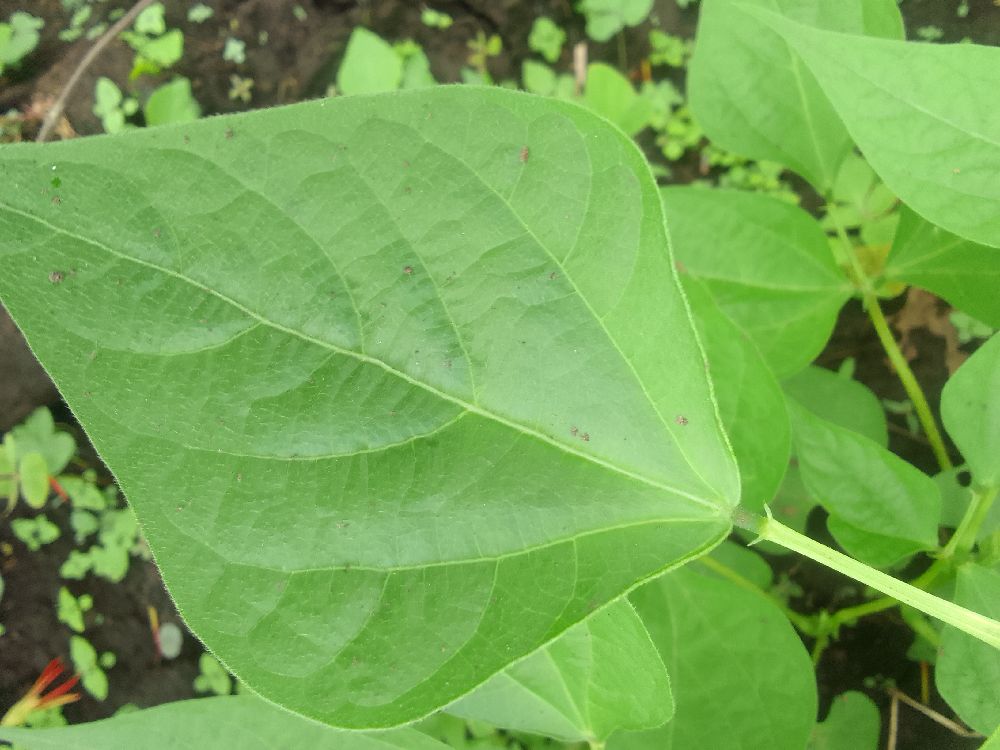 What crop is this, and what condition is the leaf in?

common bean, healthy
